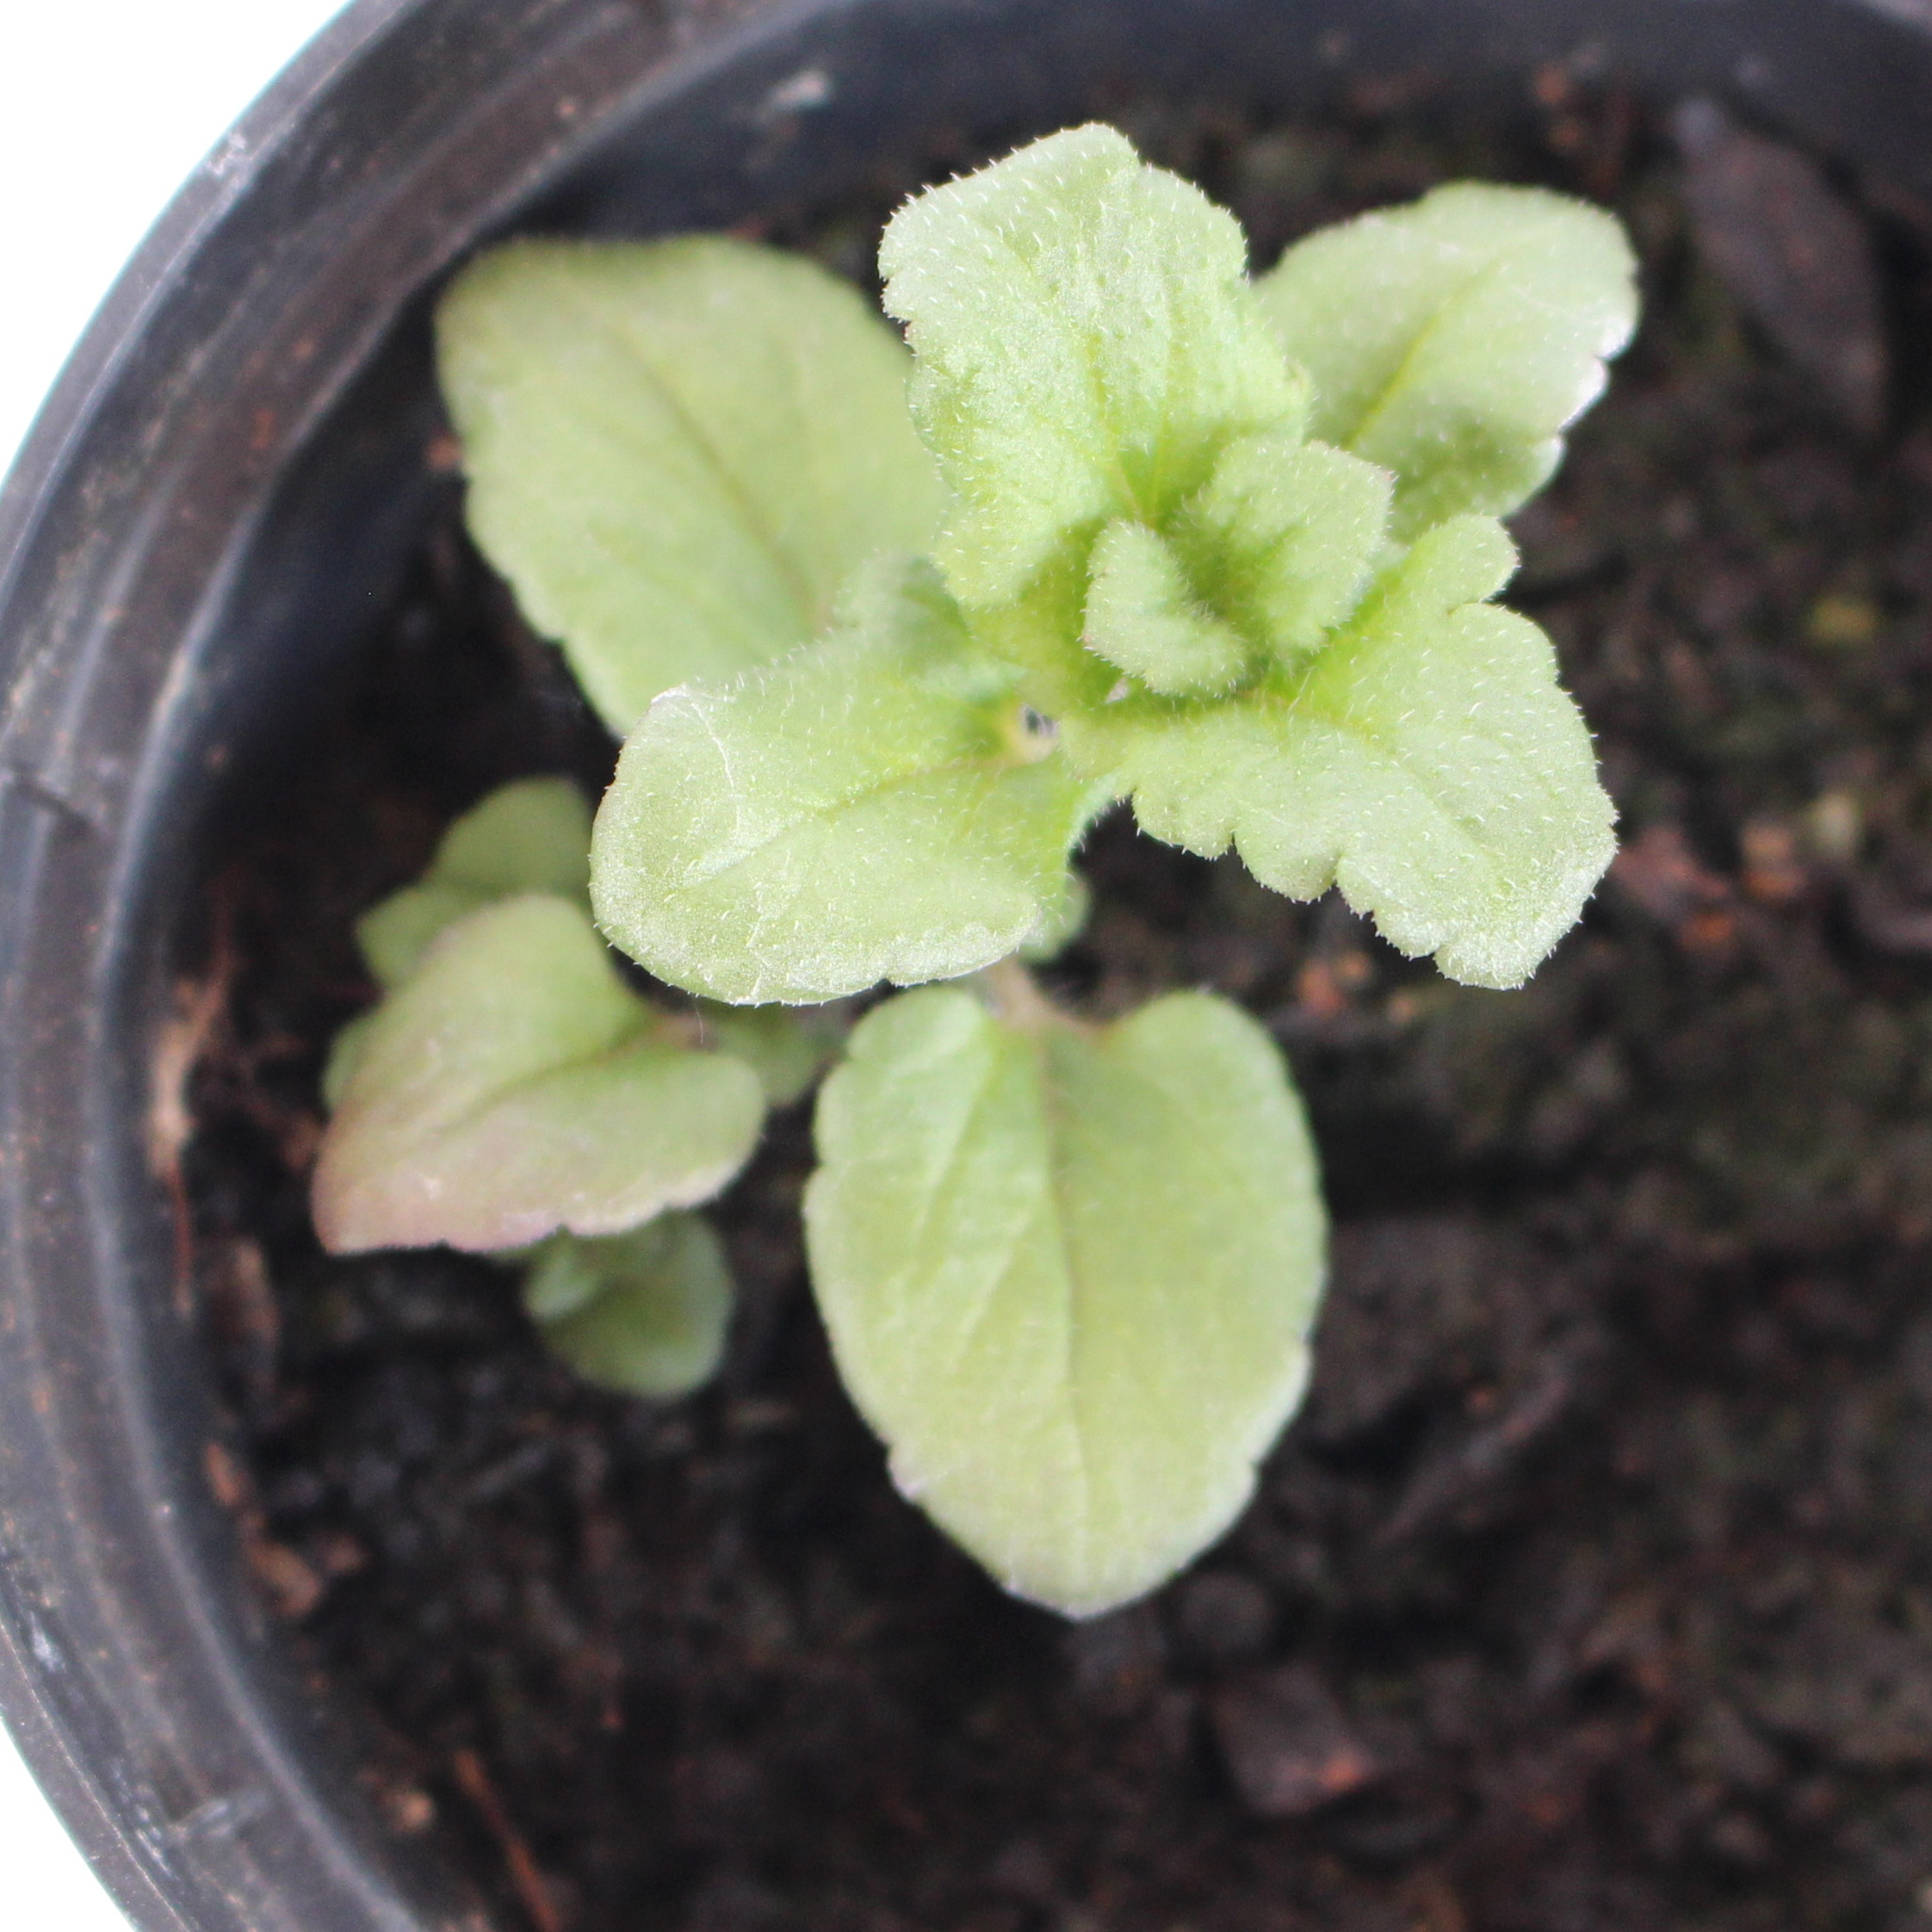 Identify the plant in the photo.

Veronica persica
